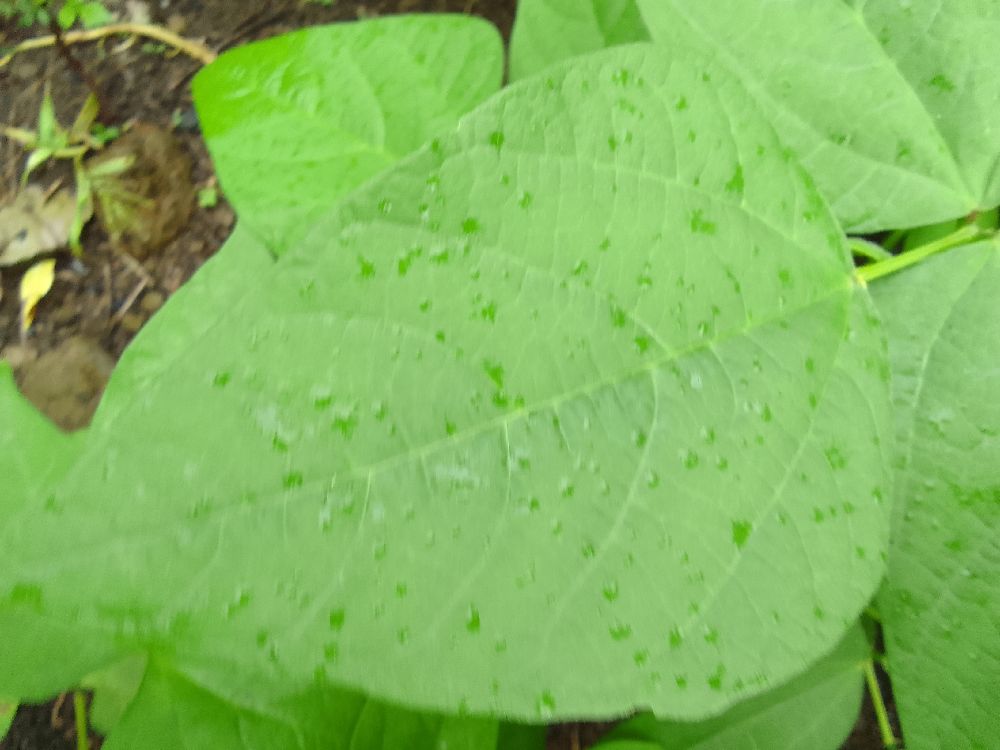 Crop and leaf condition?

common bean, healthy
